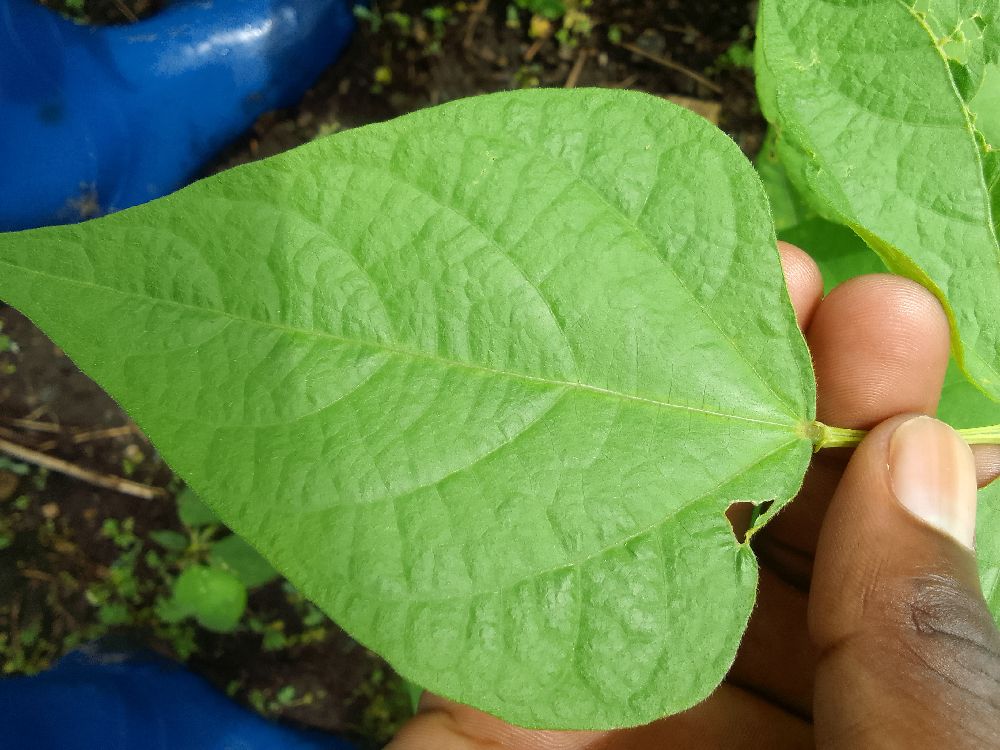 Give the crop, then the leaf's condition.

common bean, healthy
